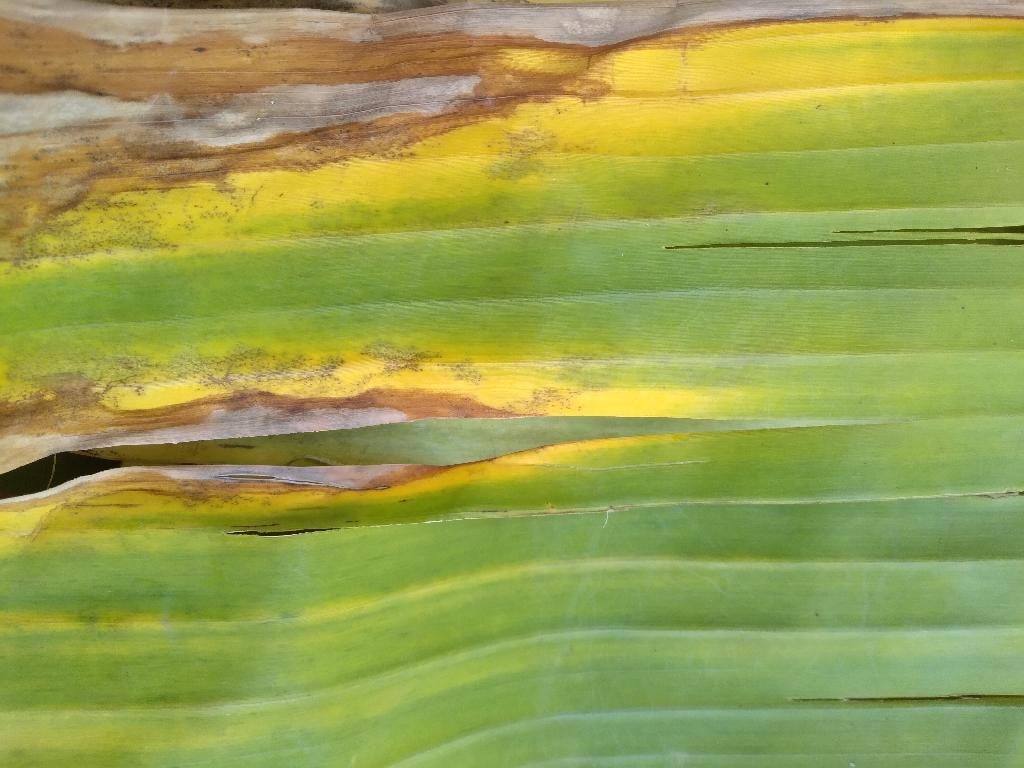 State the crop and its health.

banana, fusarium wilt race 1
